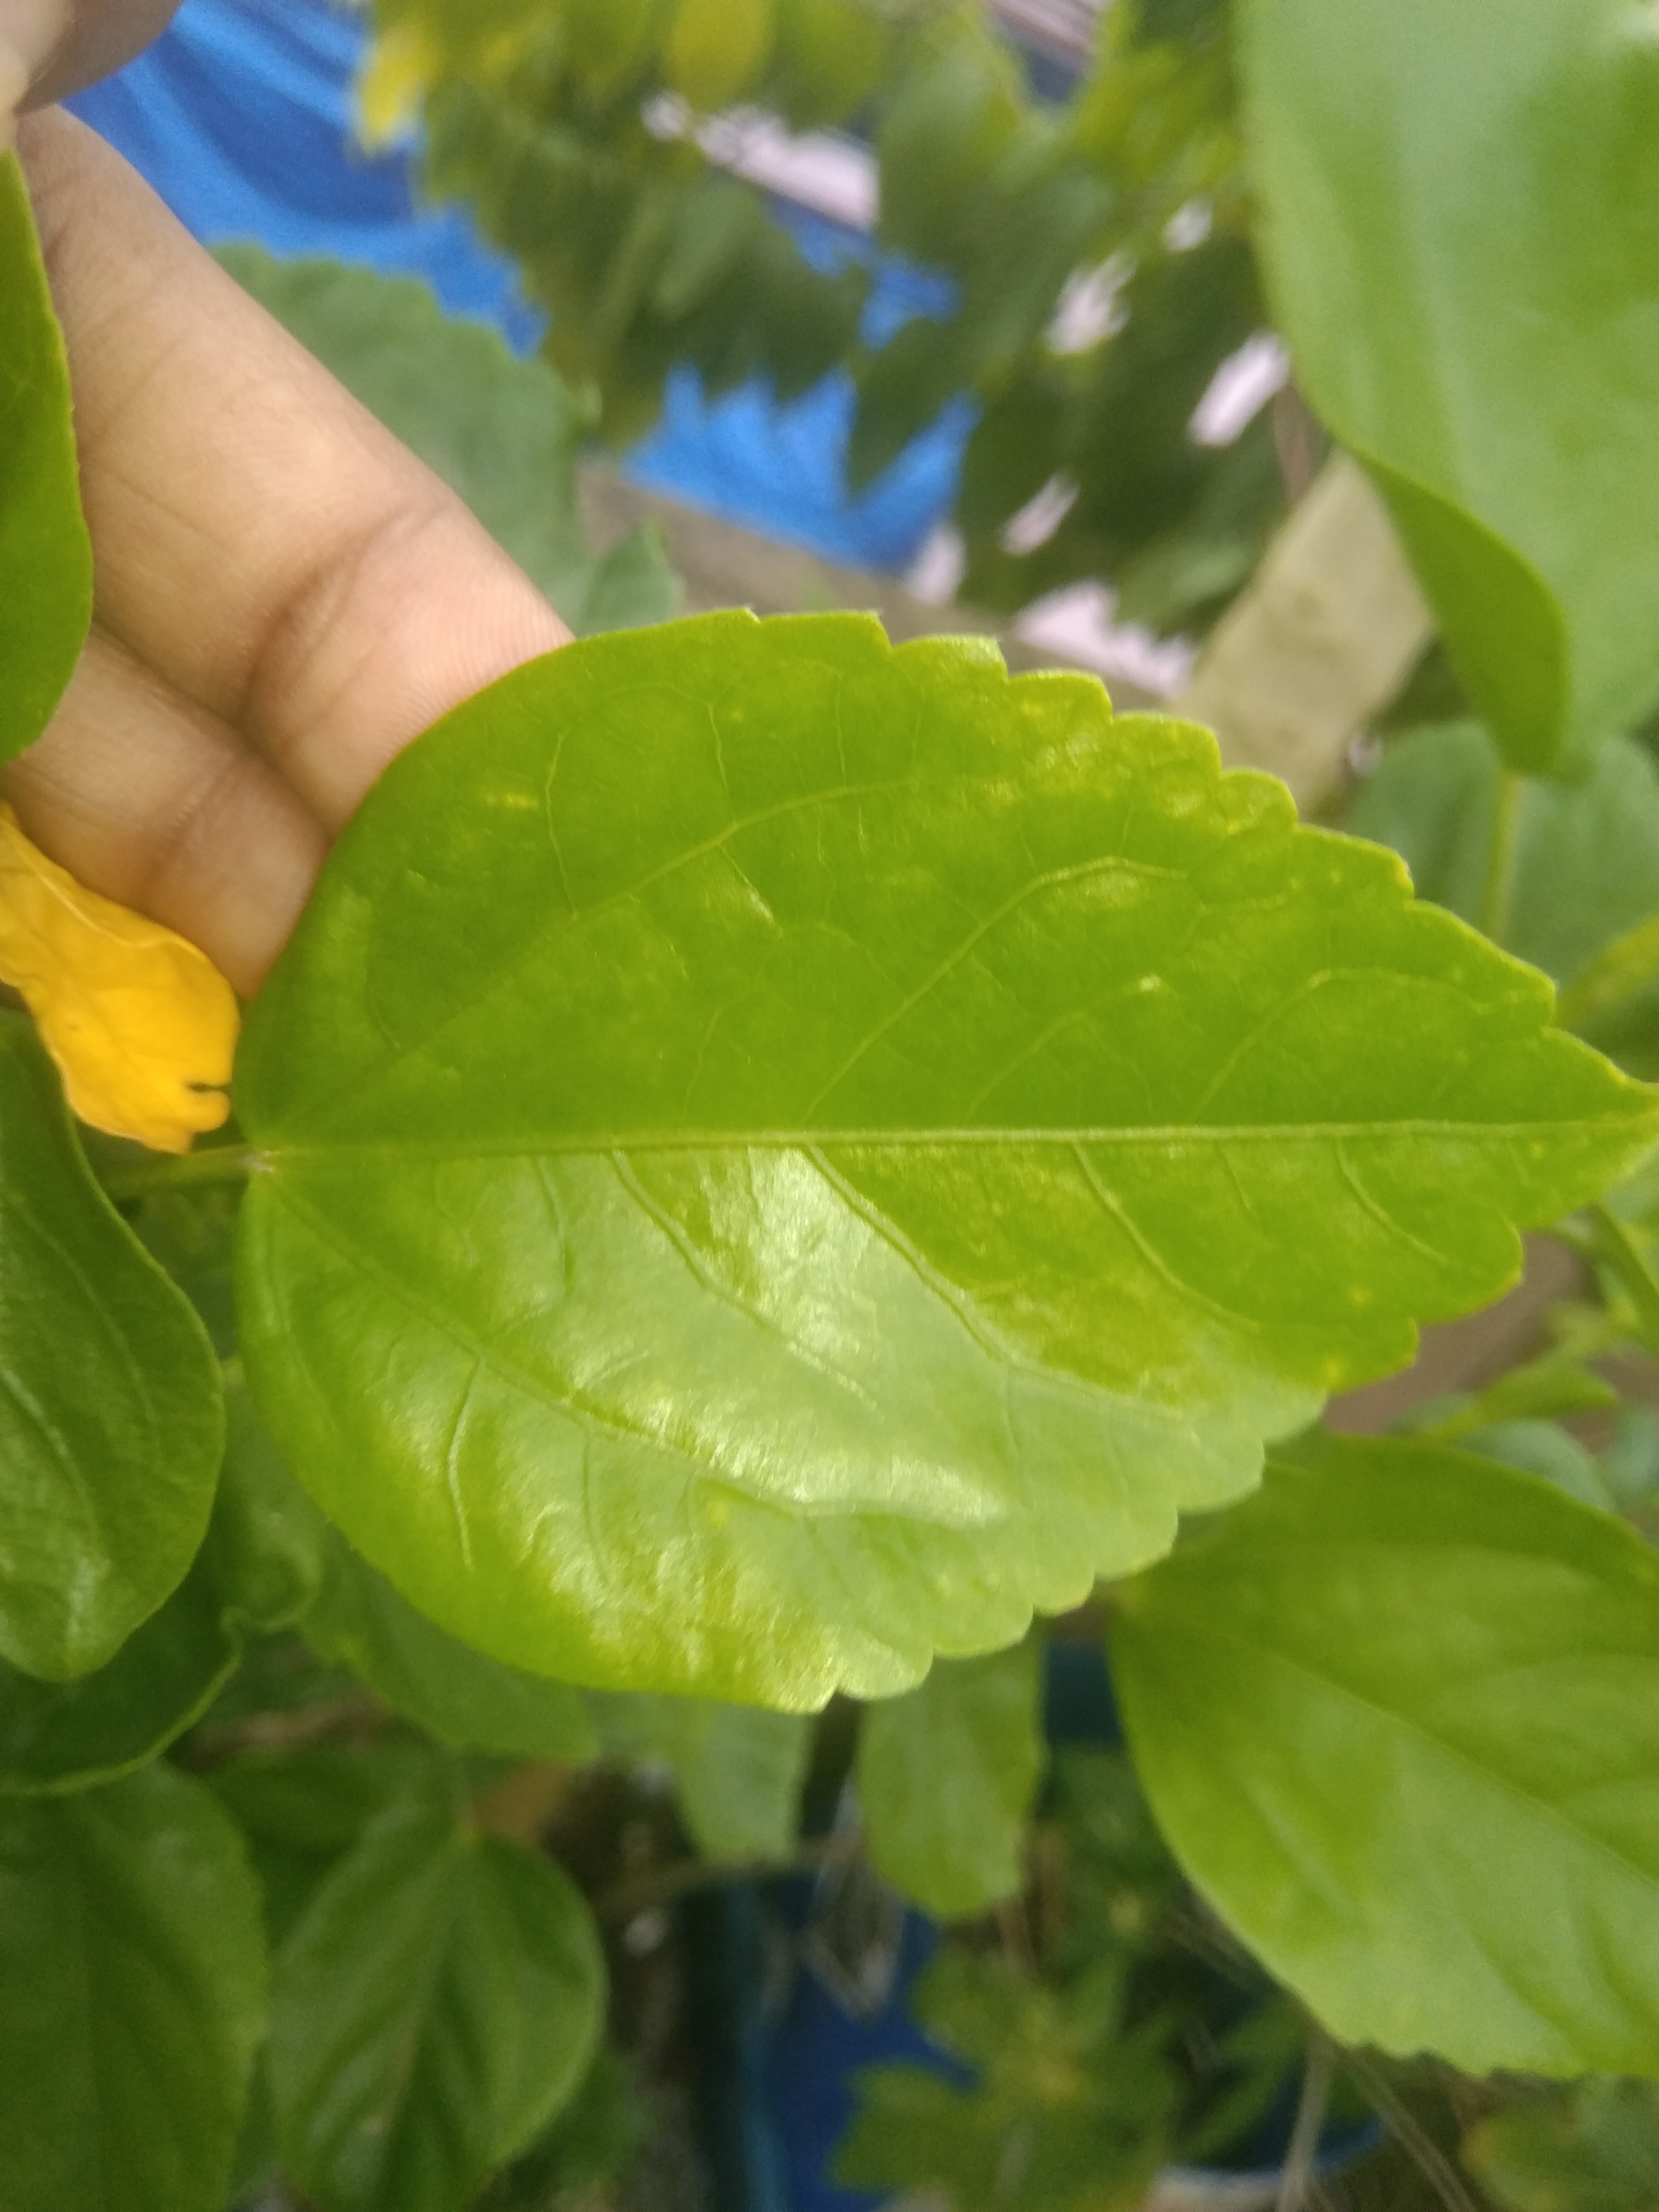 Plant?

hibiscus
